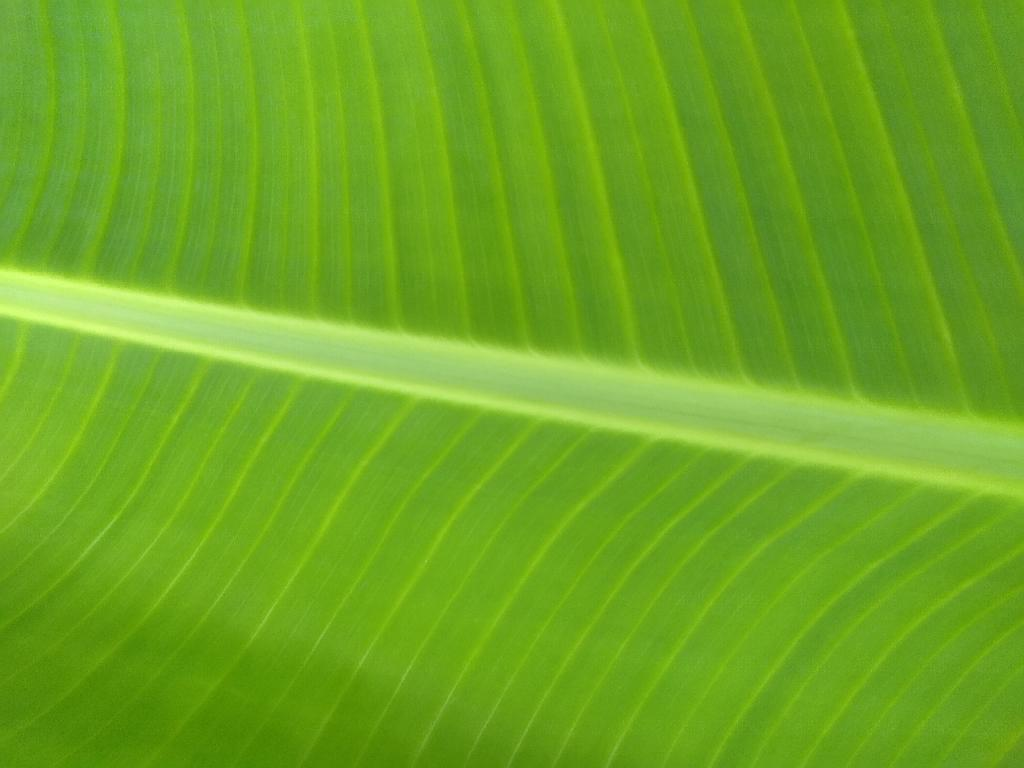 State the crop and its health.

banana, healthy
